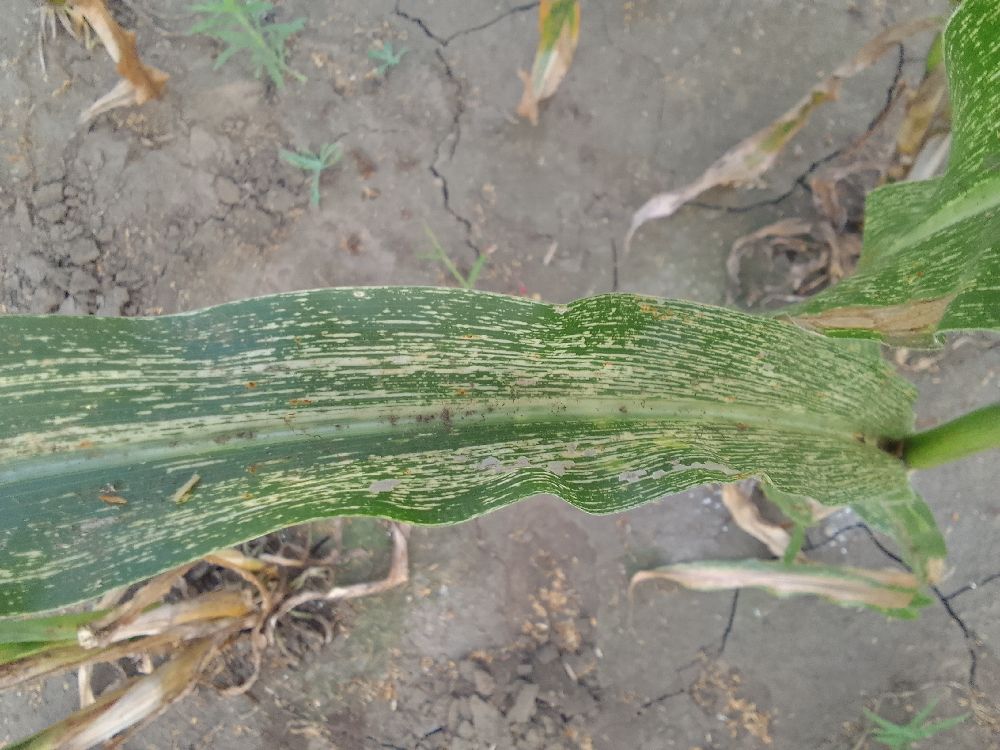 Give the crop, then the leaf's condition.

maize, maize streak virus
